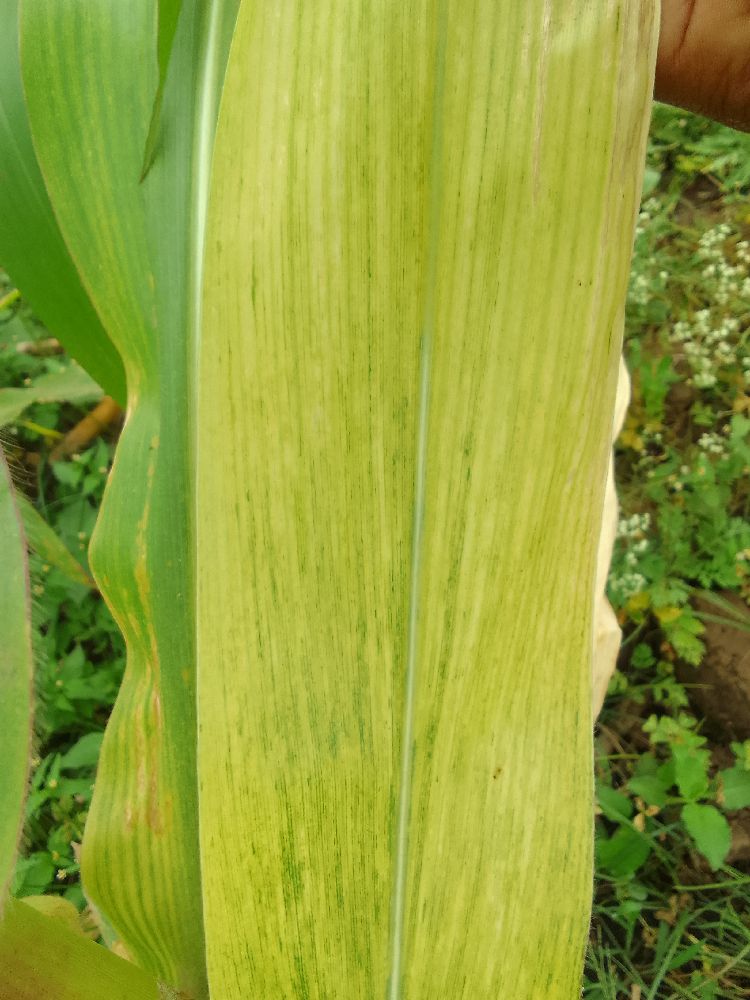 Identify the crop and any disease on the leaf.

maize, maize lethal necrosis
